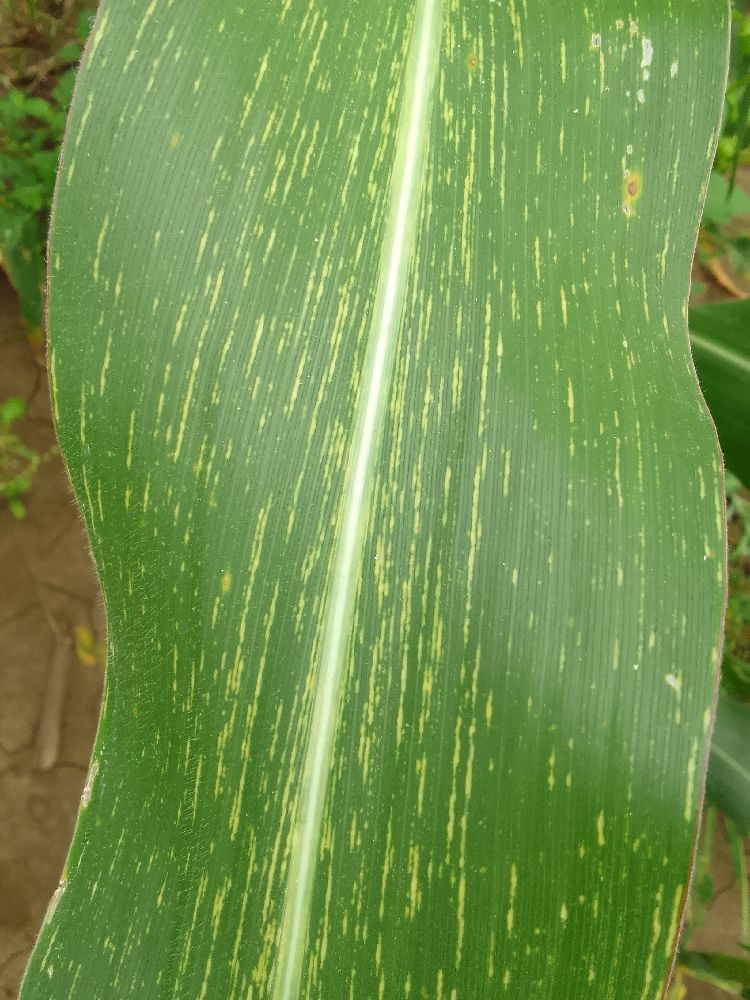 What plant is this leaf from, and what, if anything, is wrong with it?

maize, maize streak virus
